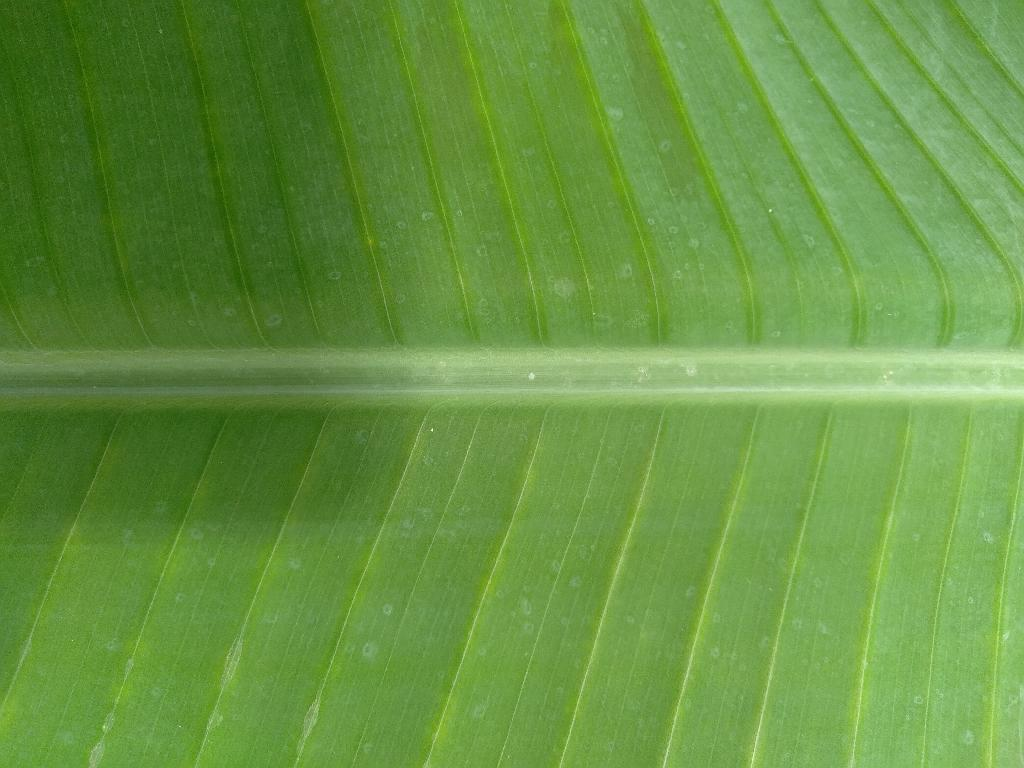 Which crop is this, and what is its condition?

banana, healthy
